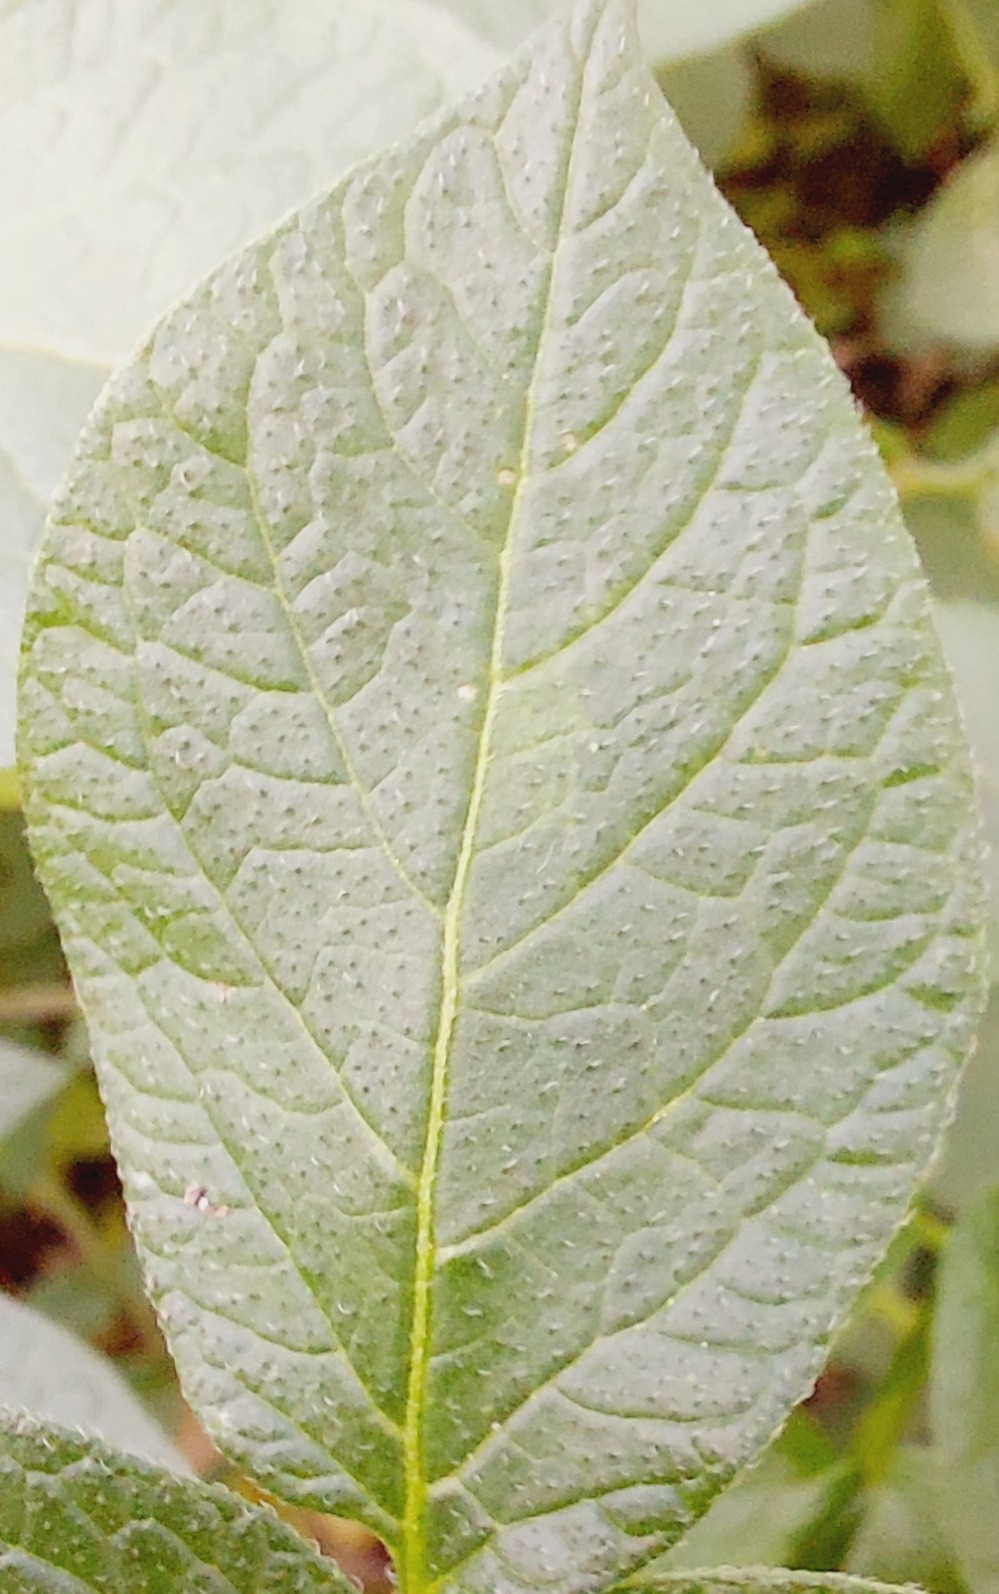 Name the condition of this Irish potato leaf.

healthy
